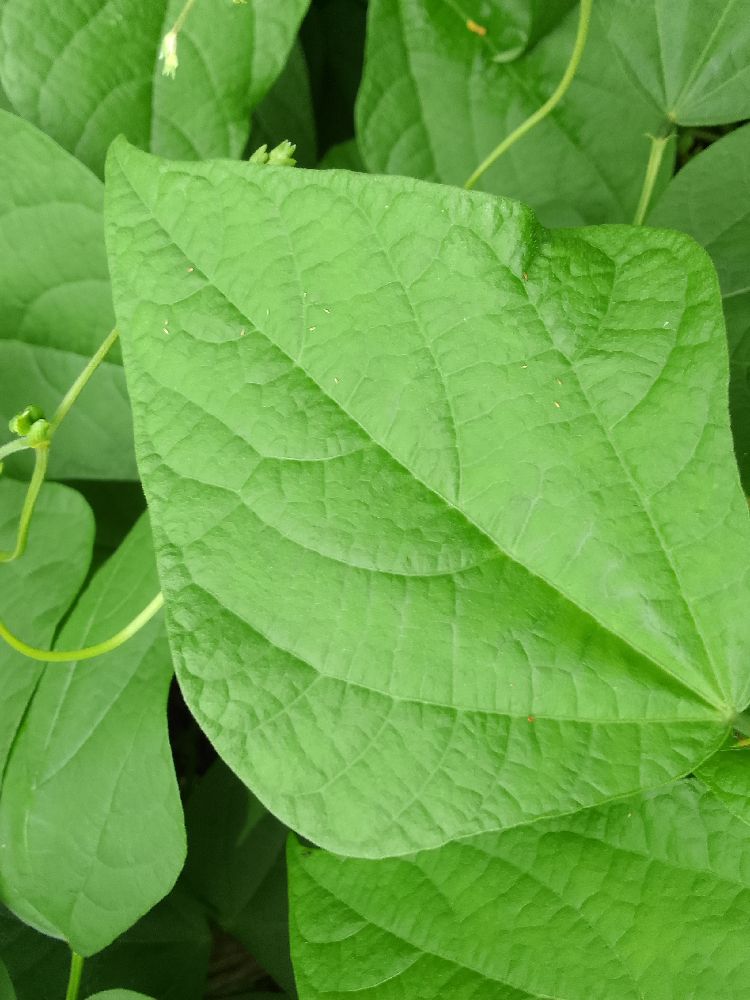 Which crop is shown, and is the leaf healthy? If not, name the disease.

common bean, healthy
